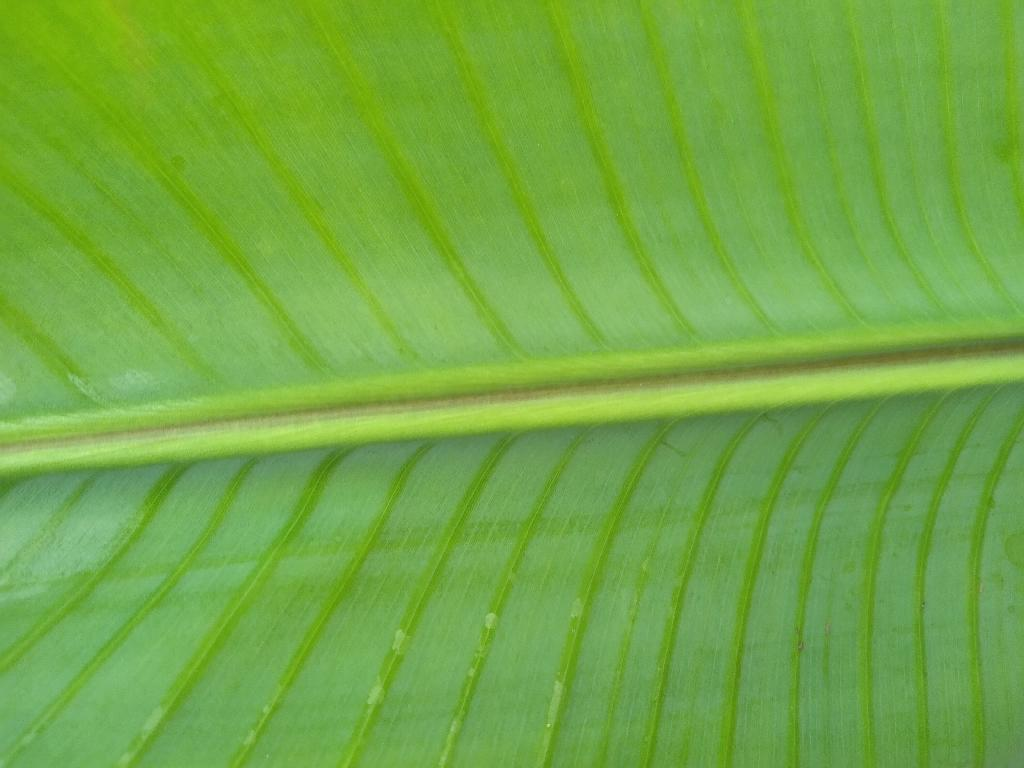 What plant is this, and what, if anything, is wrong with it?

banana, healthy
